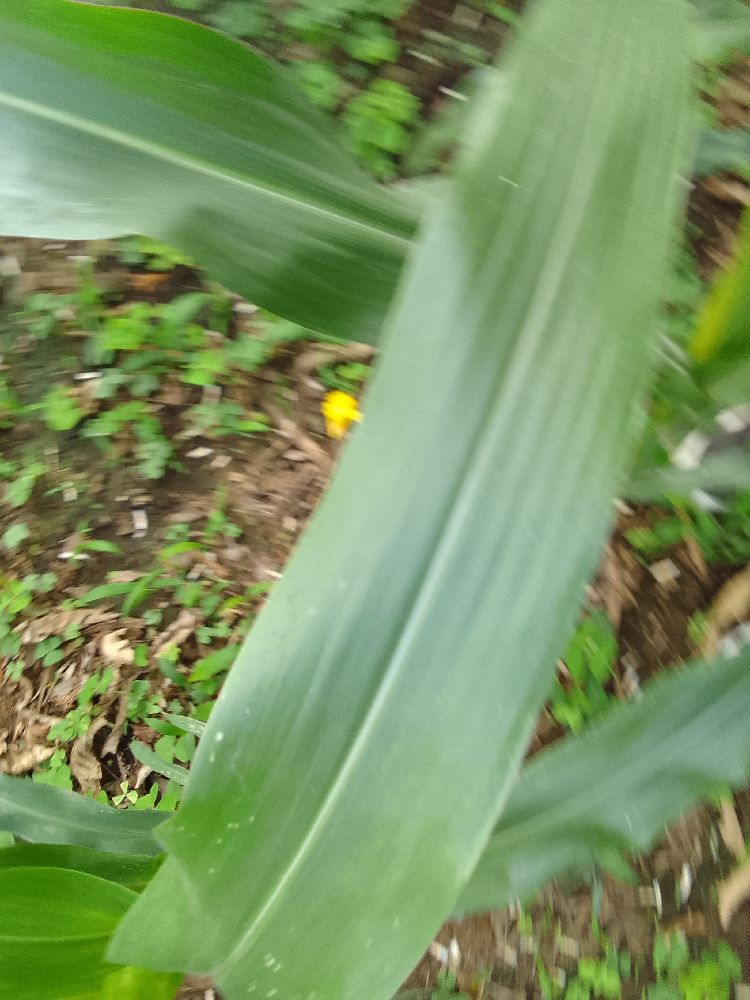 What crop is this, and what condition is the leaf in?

maize, healthy
